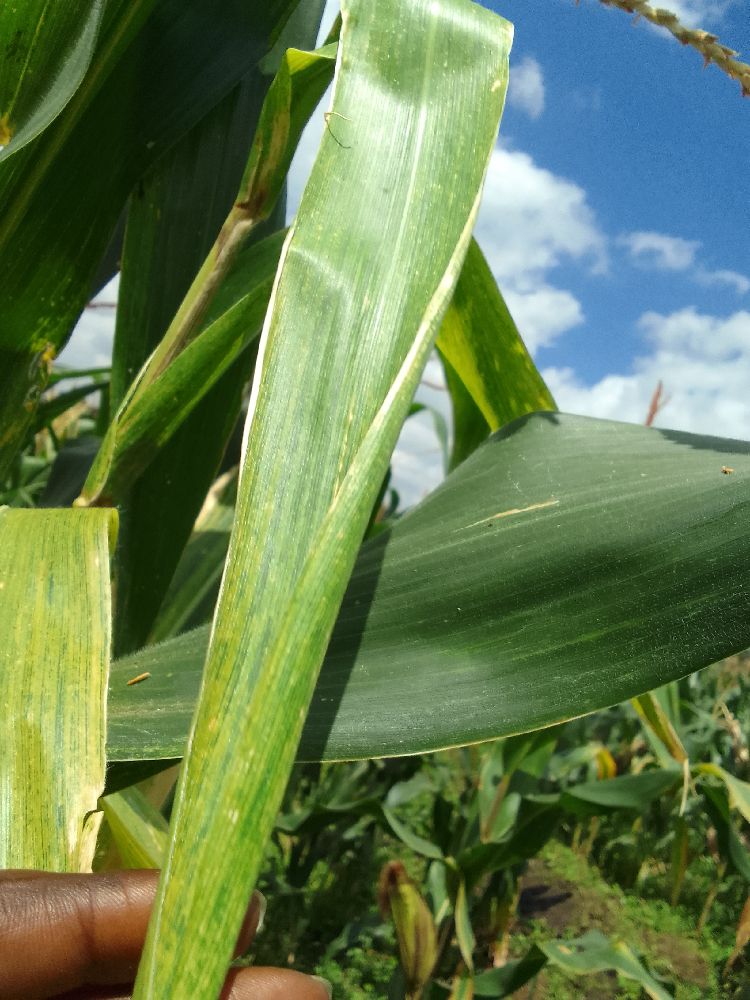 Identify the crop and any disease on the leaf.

maize, maize lethal necrosis
